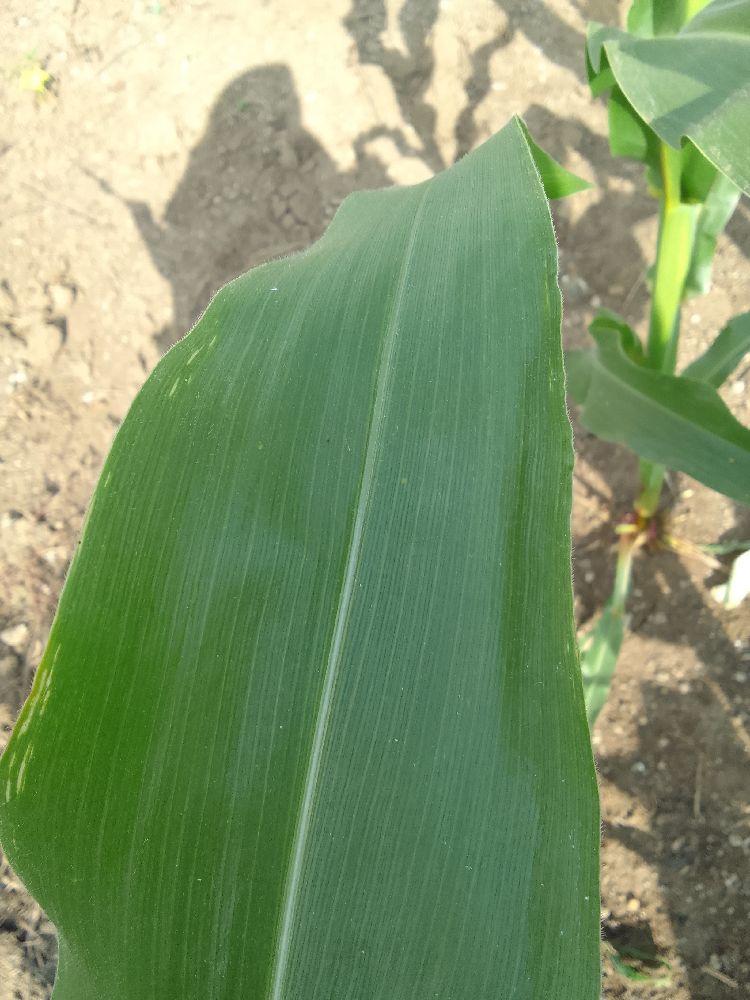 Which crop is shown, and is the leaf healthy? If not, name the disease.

maize, healthy
